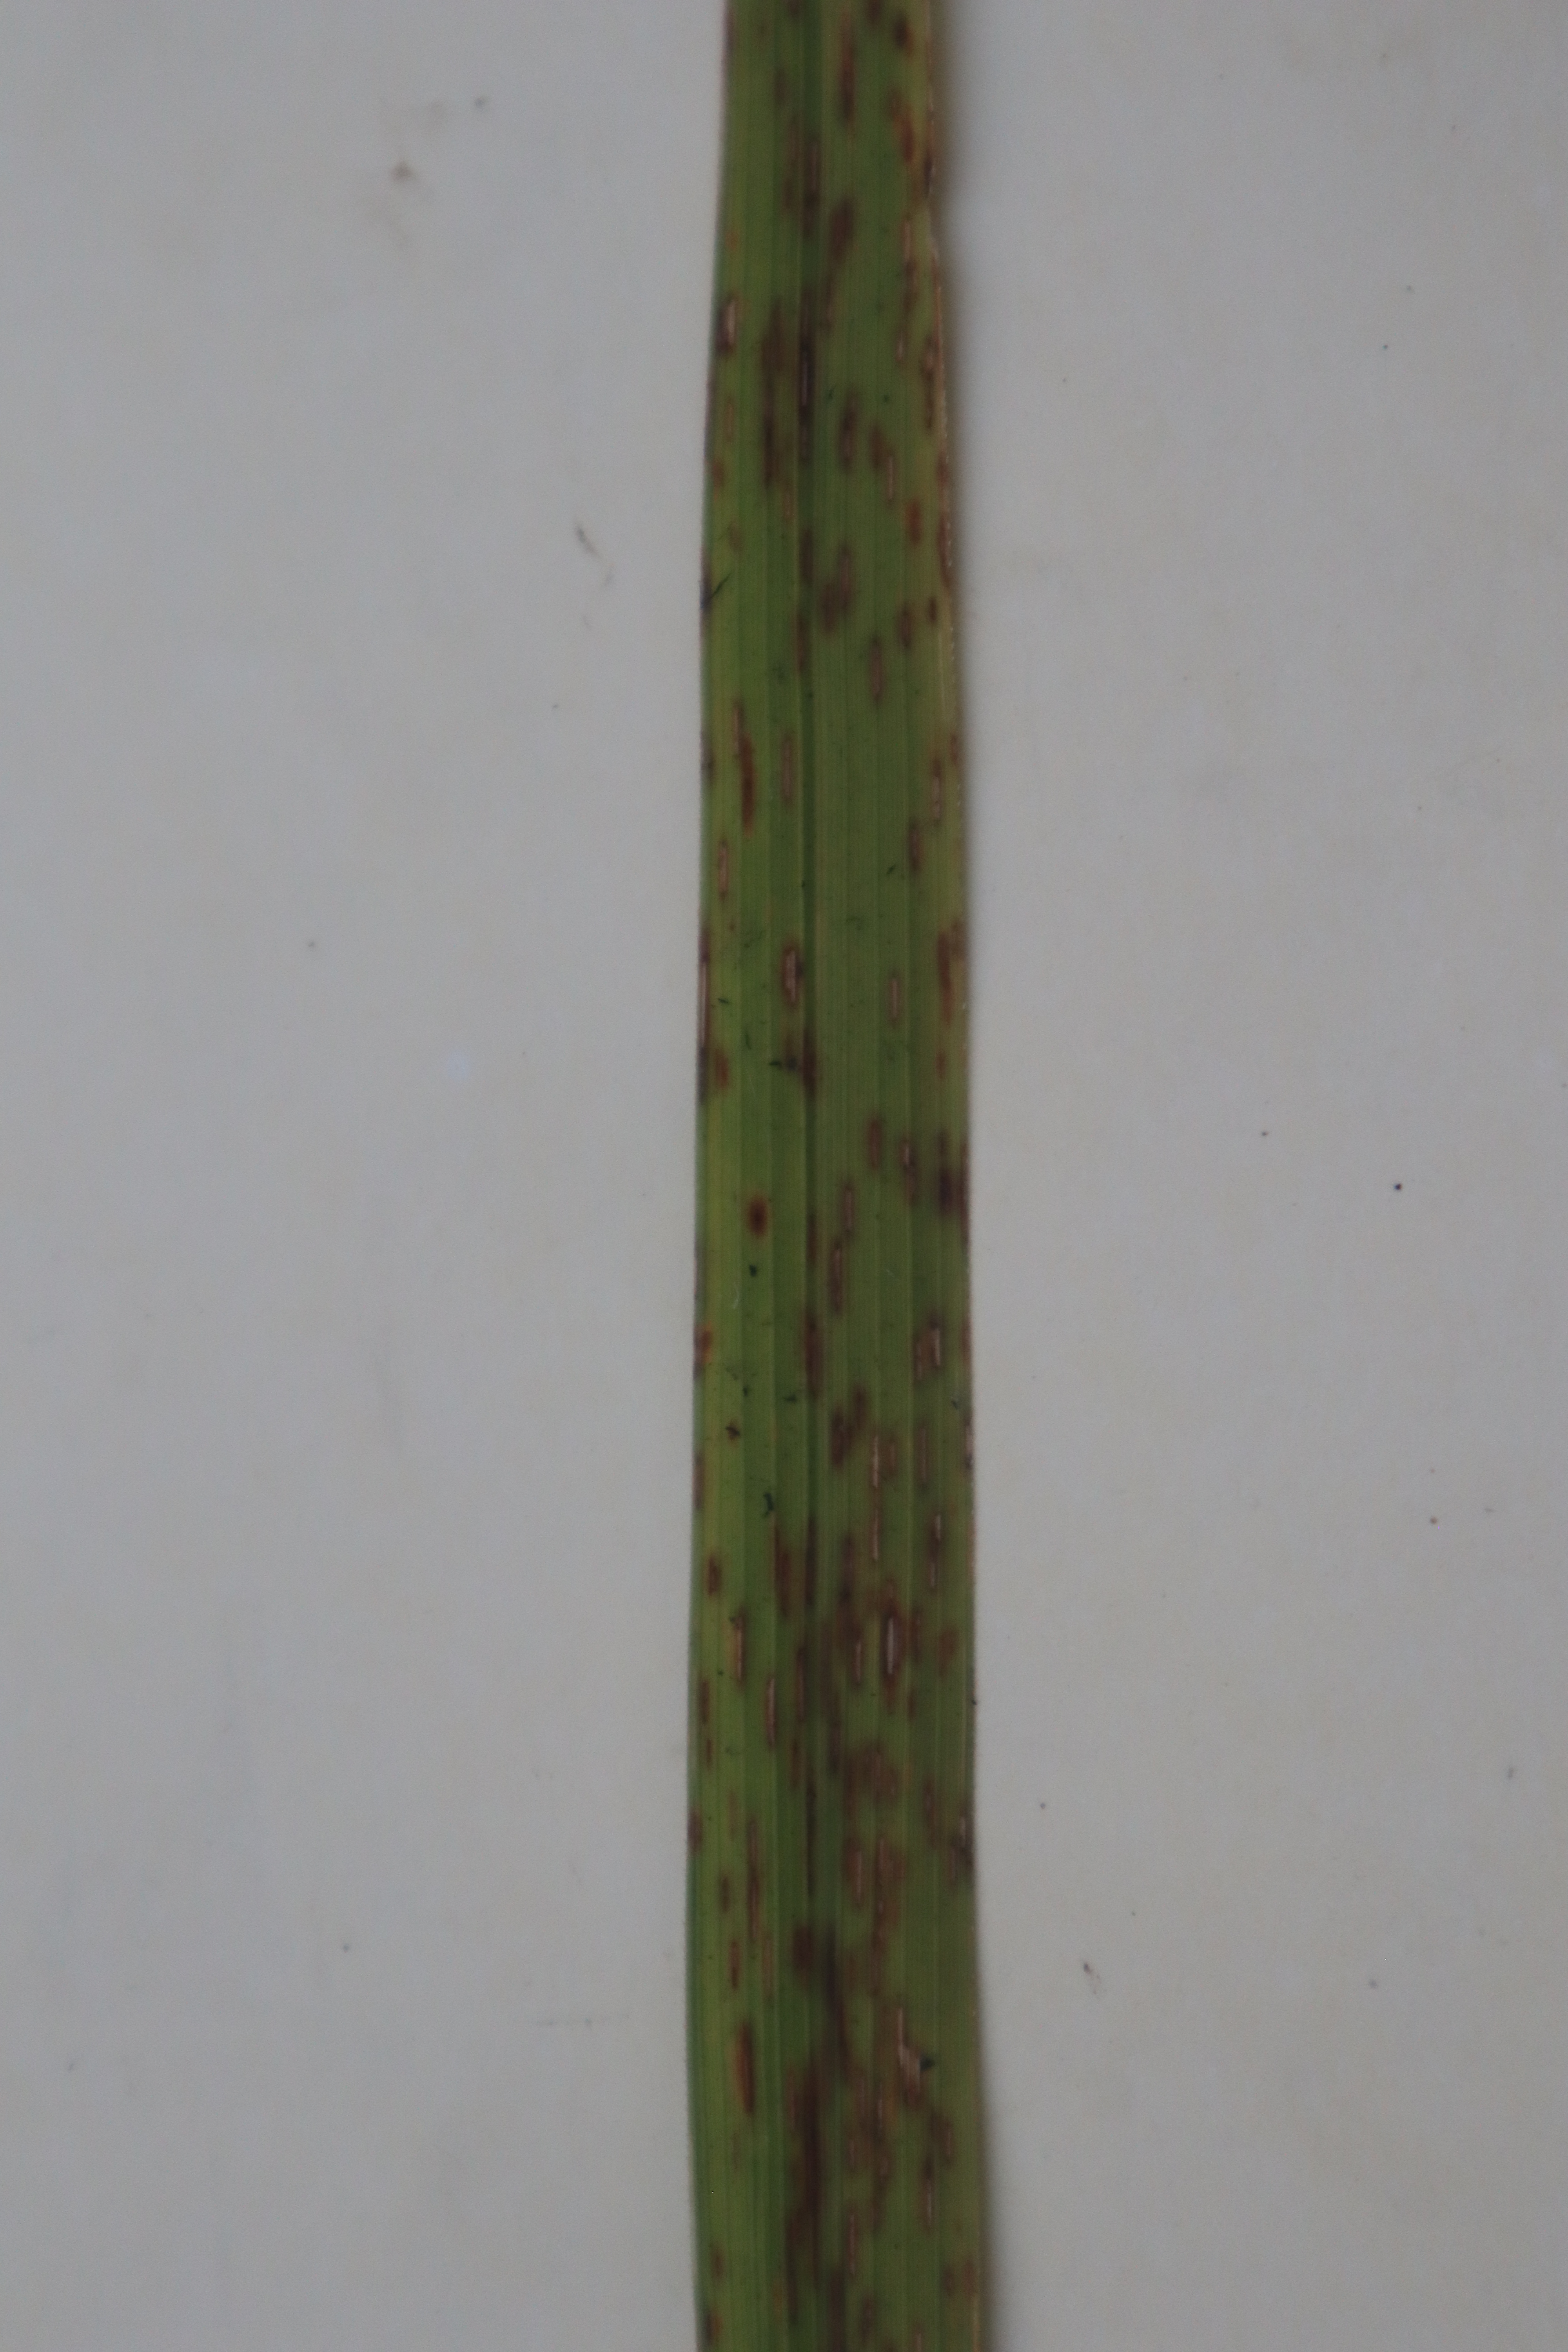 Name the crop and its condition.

rice, brown spots
